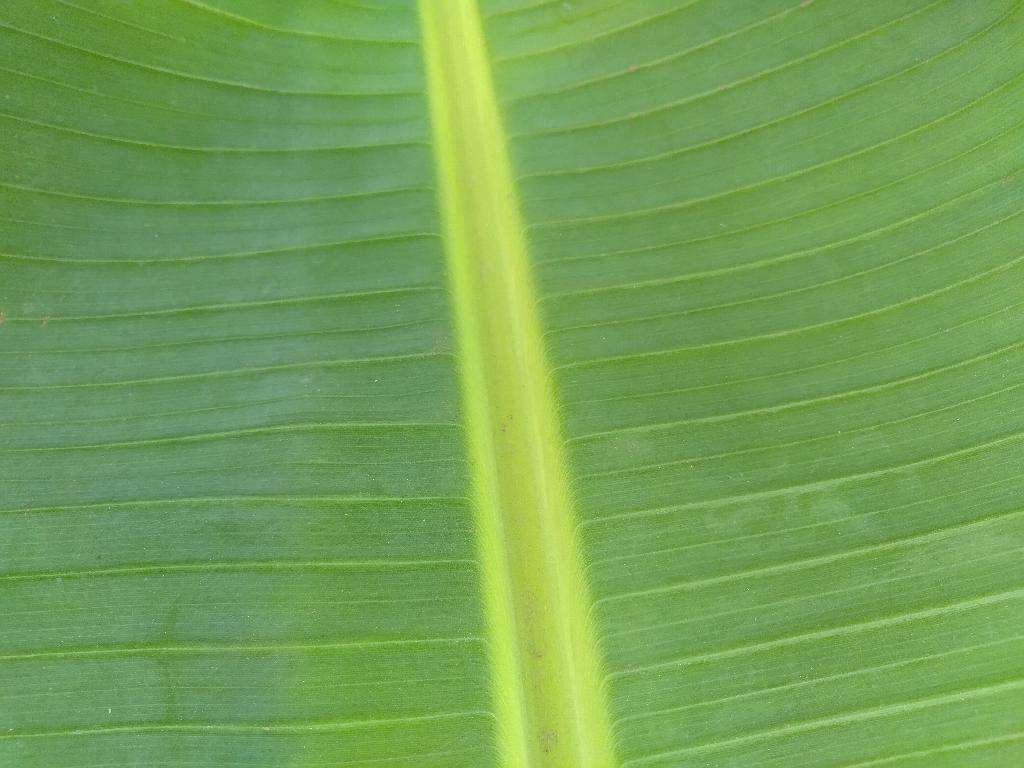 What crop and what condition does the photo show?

banana, healthy
